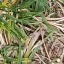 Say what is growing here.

grass
